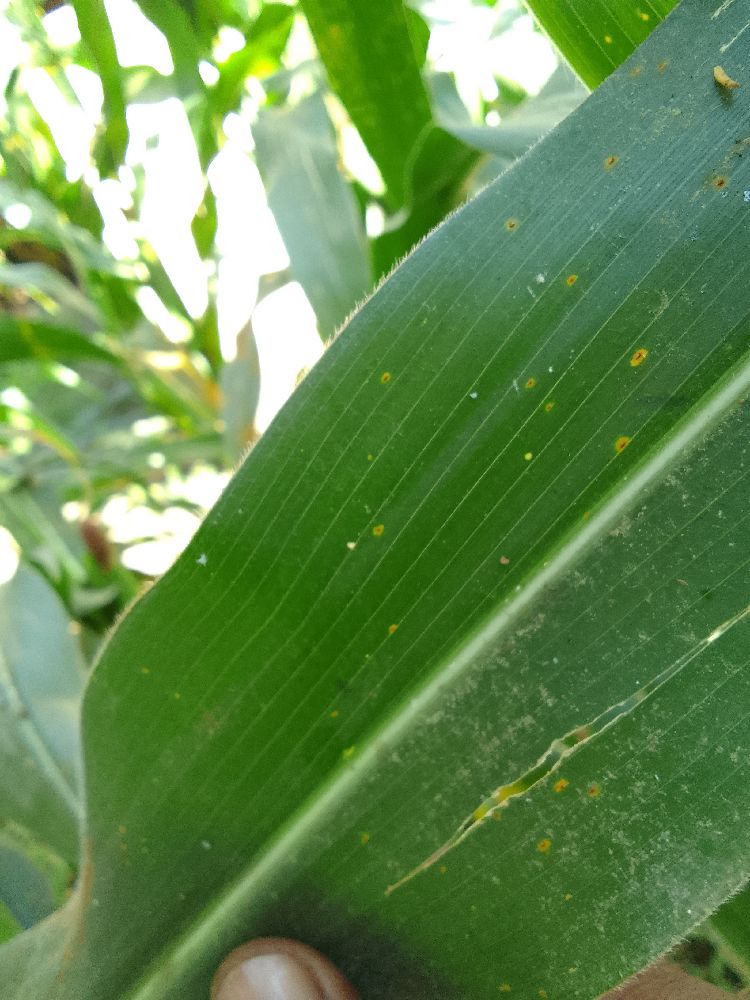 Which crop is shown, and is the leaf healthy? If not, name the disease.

maize, healthy
